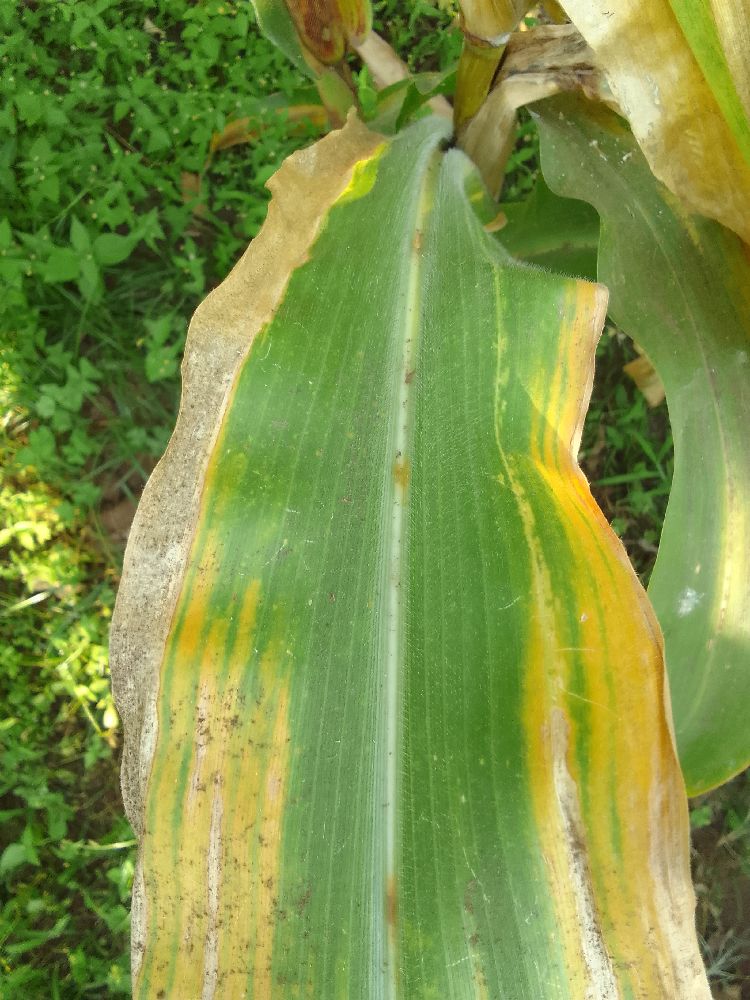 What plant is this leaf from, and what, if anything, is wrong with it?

maize, maize lethal necrosis
